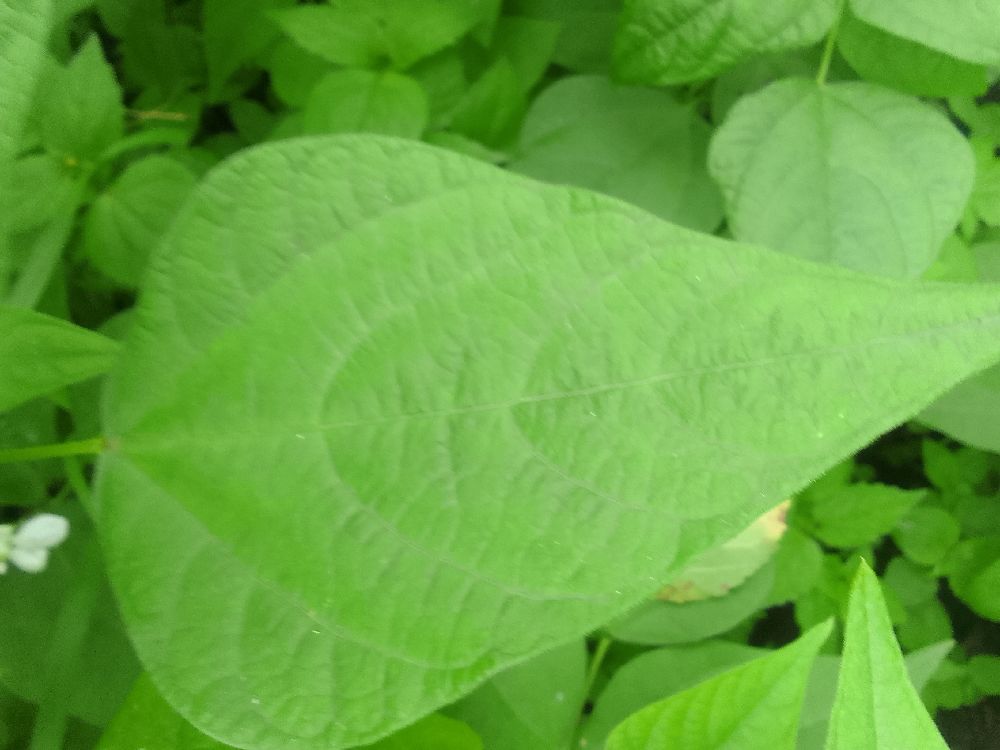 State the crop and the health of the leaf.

common bean, healthy
